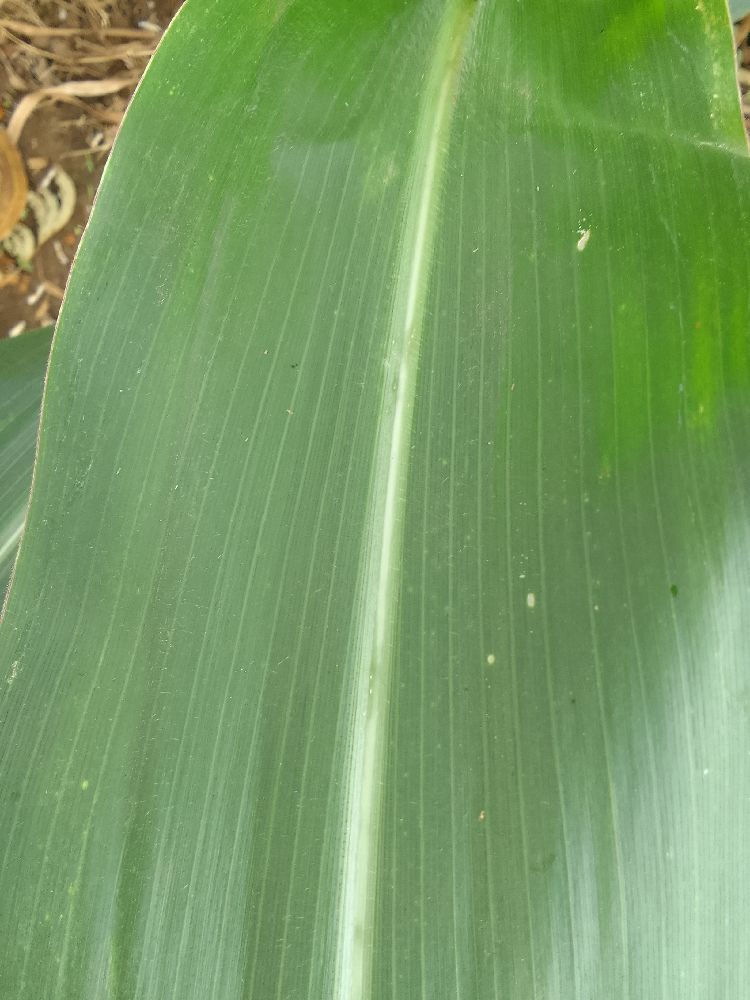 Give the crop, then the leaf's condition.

maize, healthy
